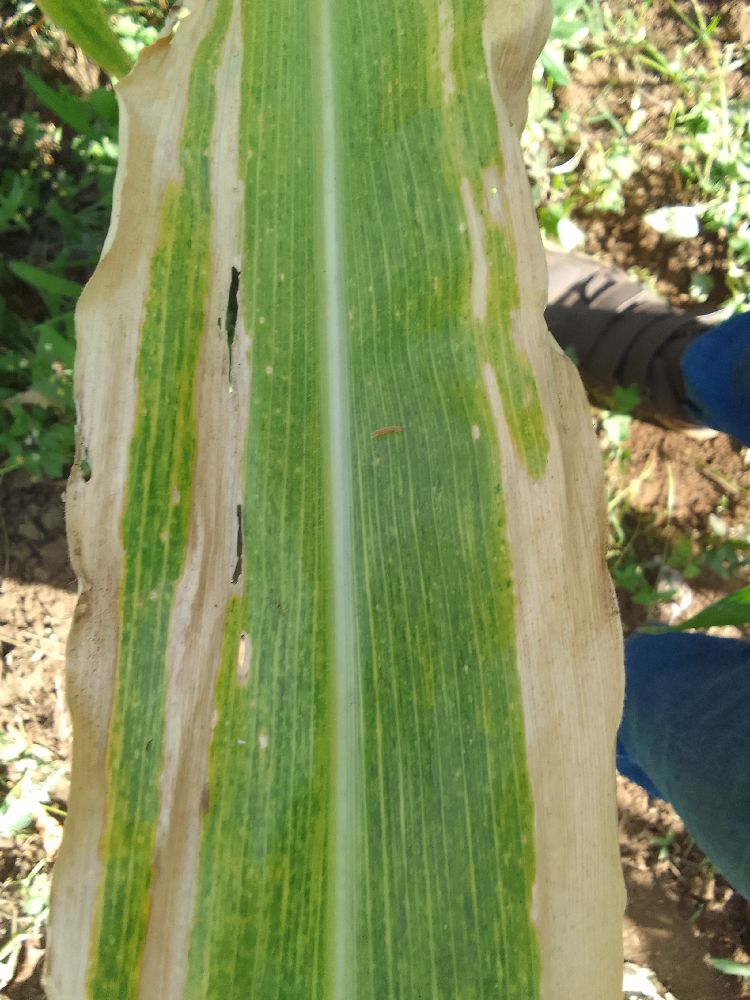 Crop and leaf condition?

maize, maize lethal necrosis
